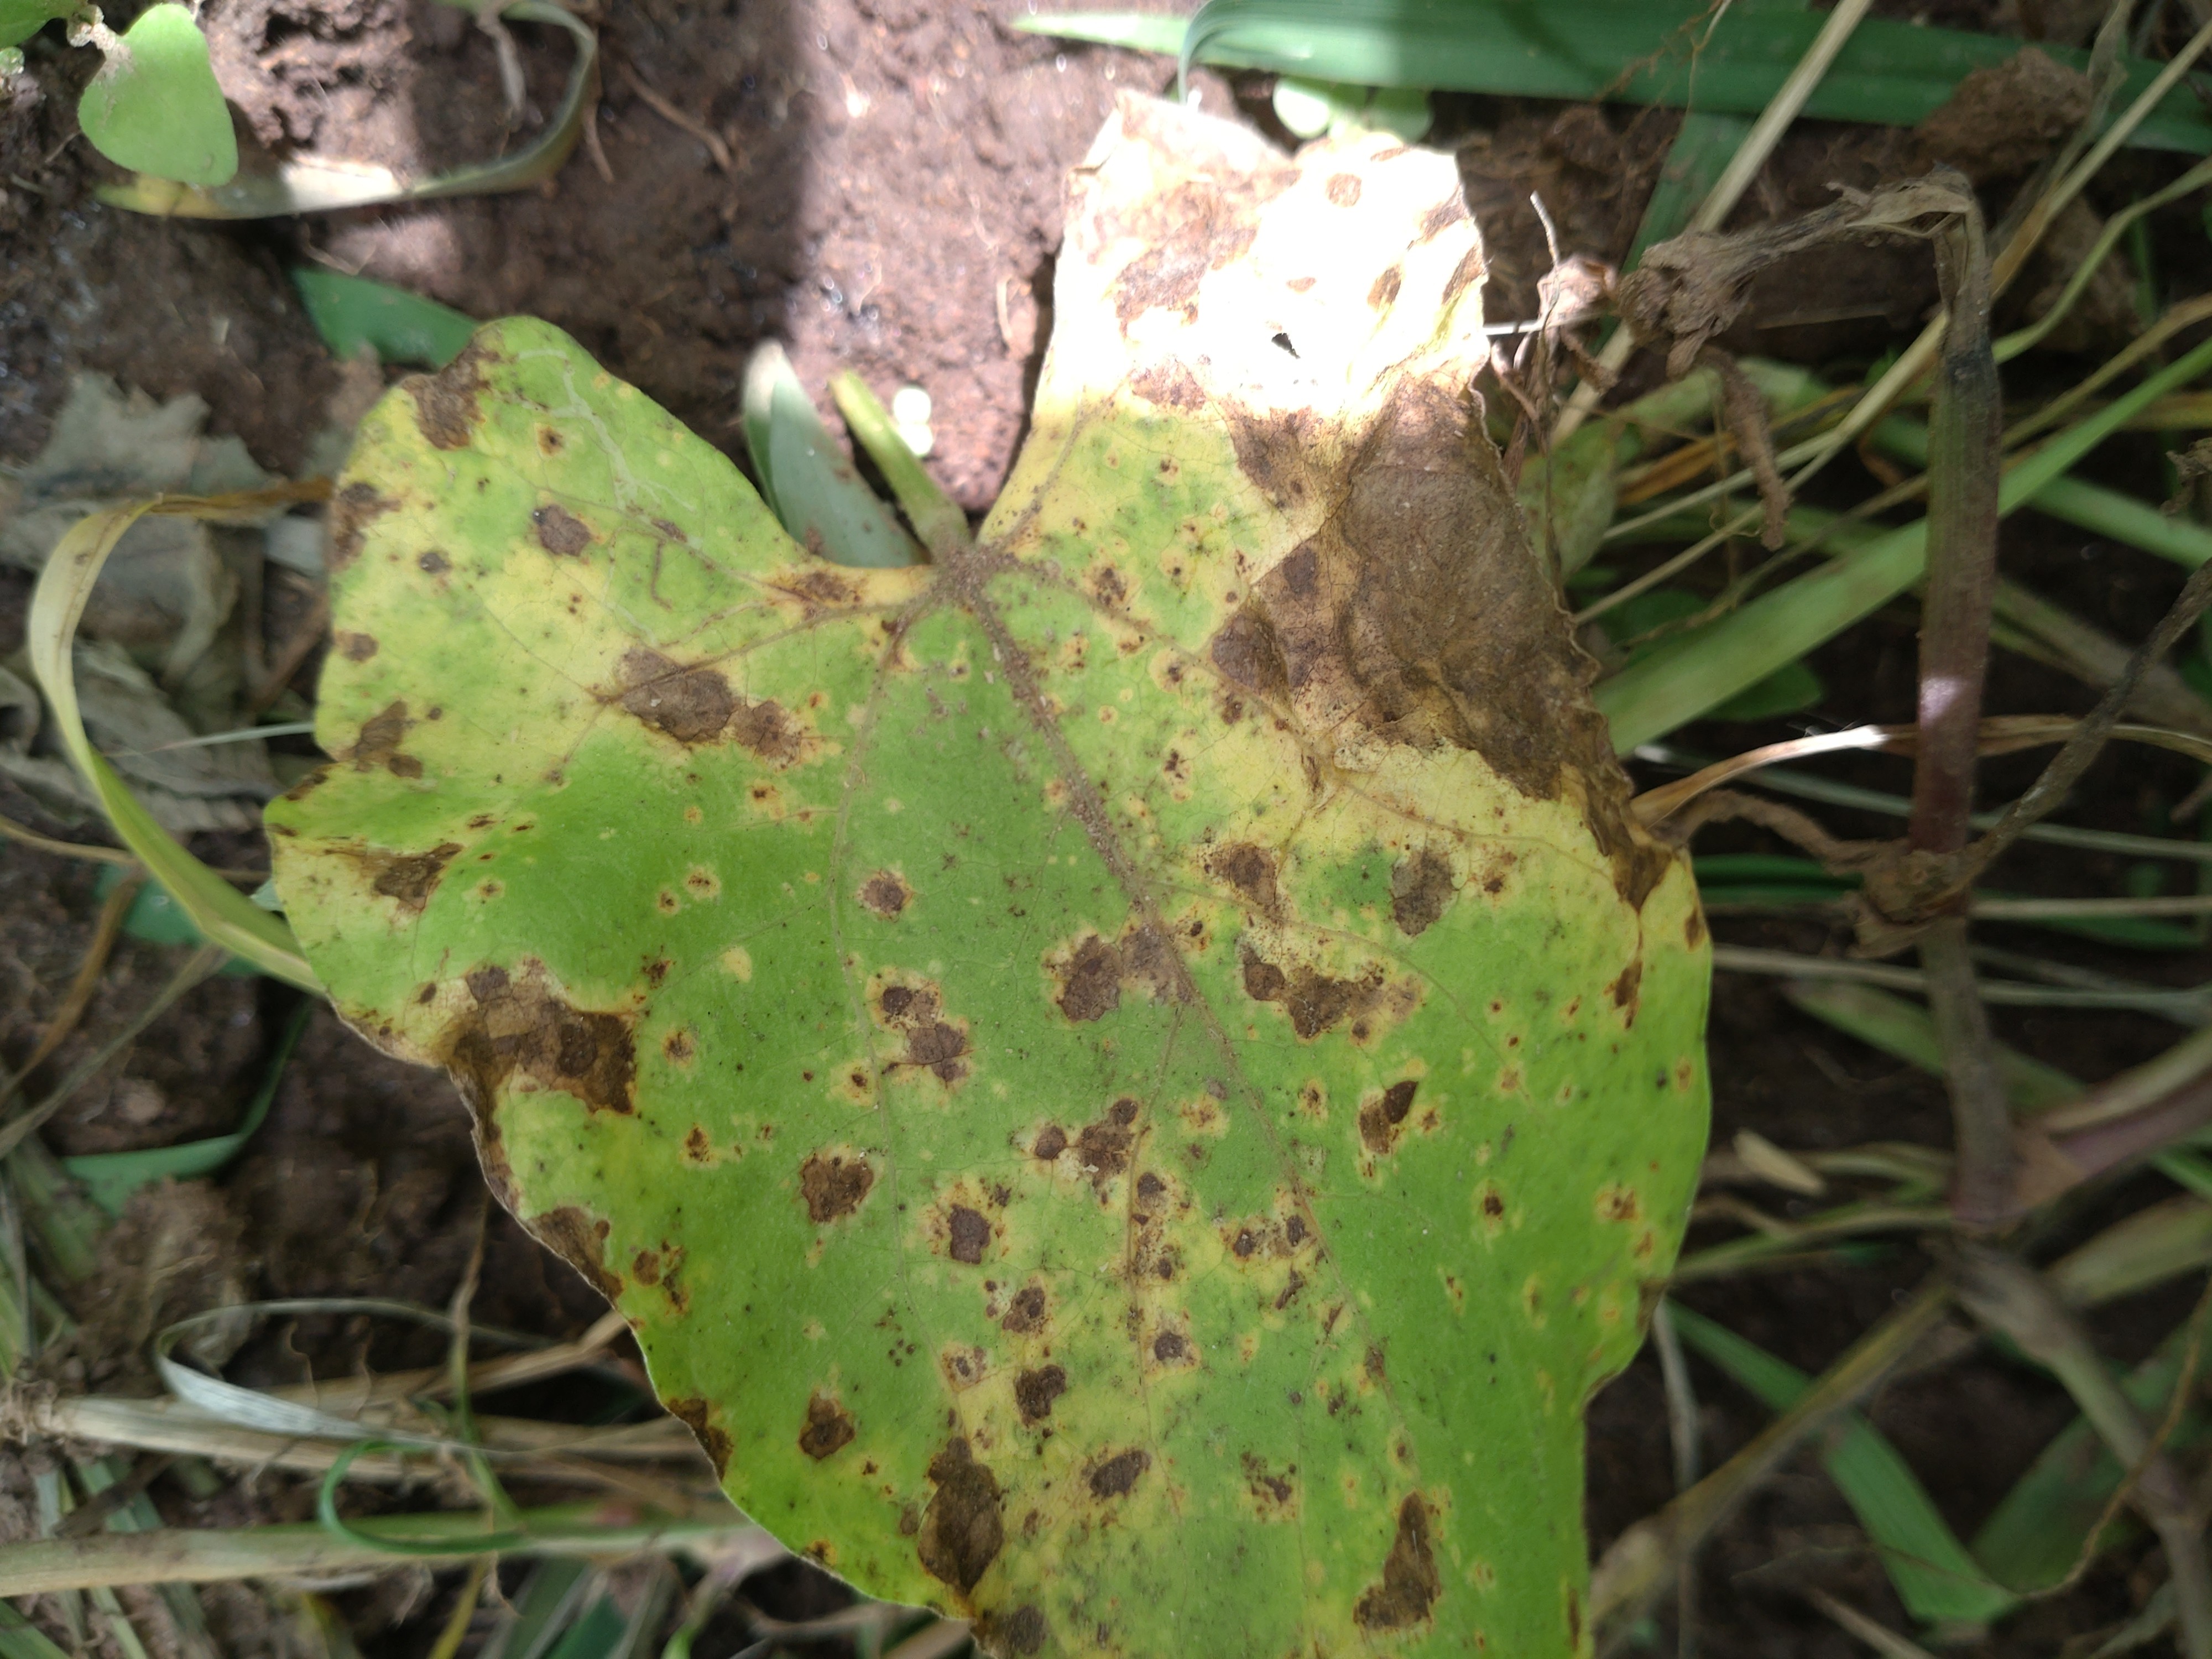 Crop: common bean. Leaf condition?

rust
